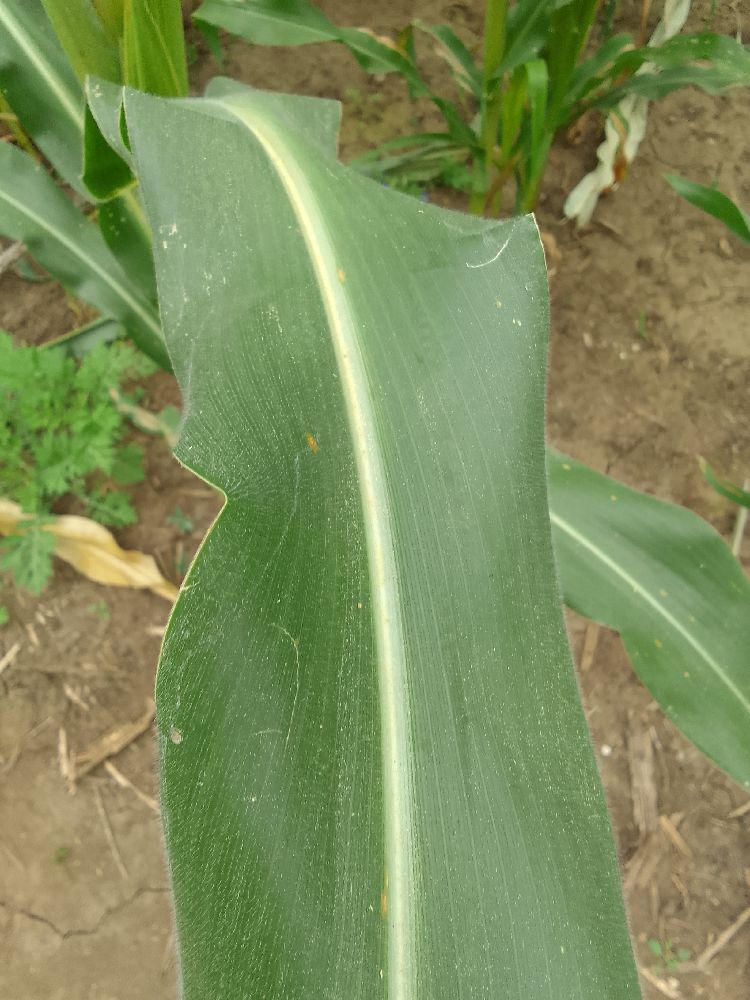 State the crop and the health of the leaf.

maize, healthy
